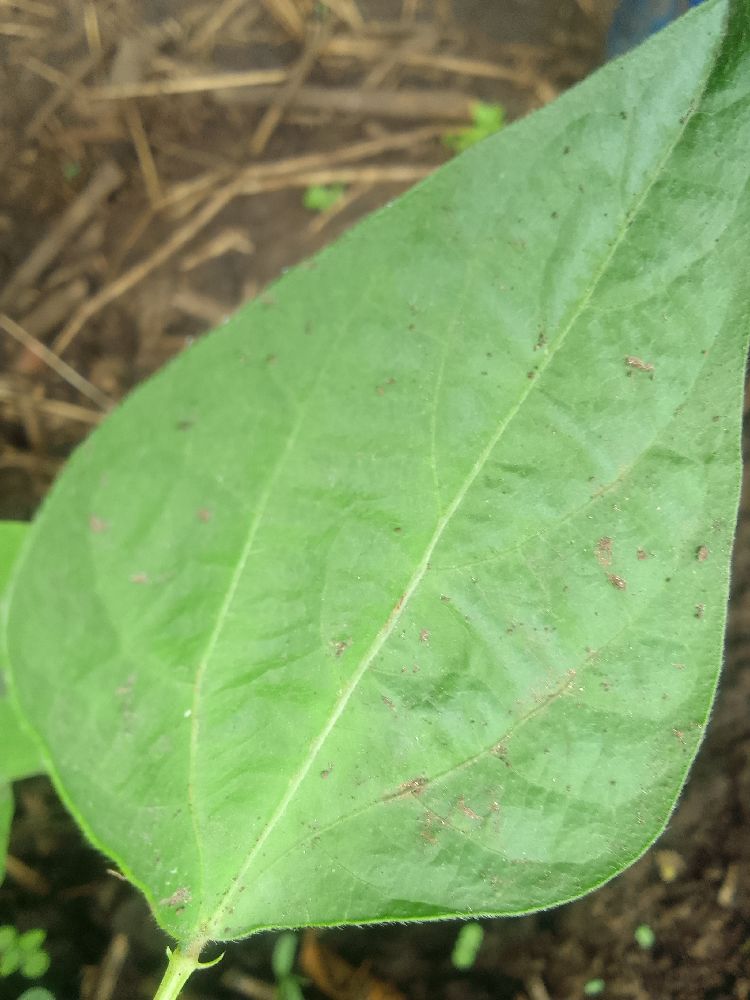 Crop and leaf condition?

common bean, healthy
